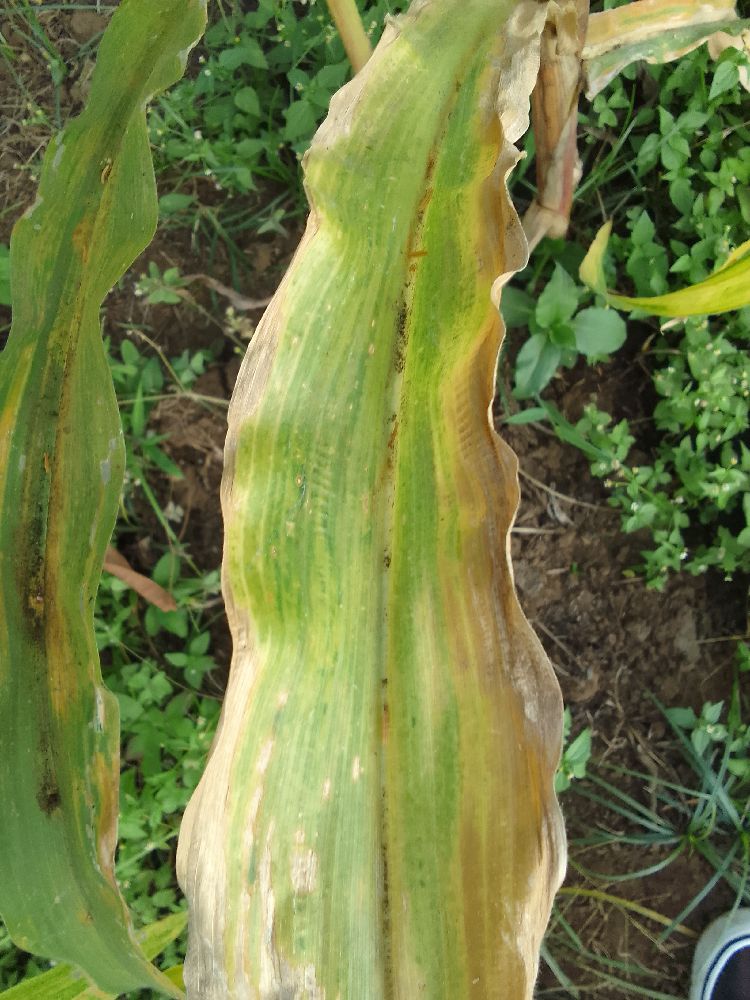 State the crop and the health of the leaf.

maize, maize lethal necrosis
